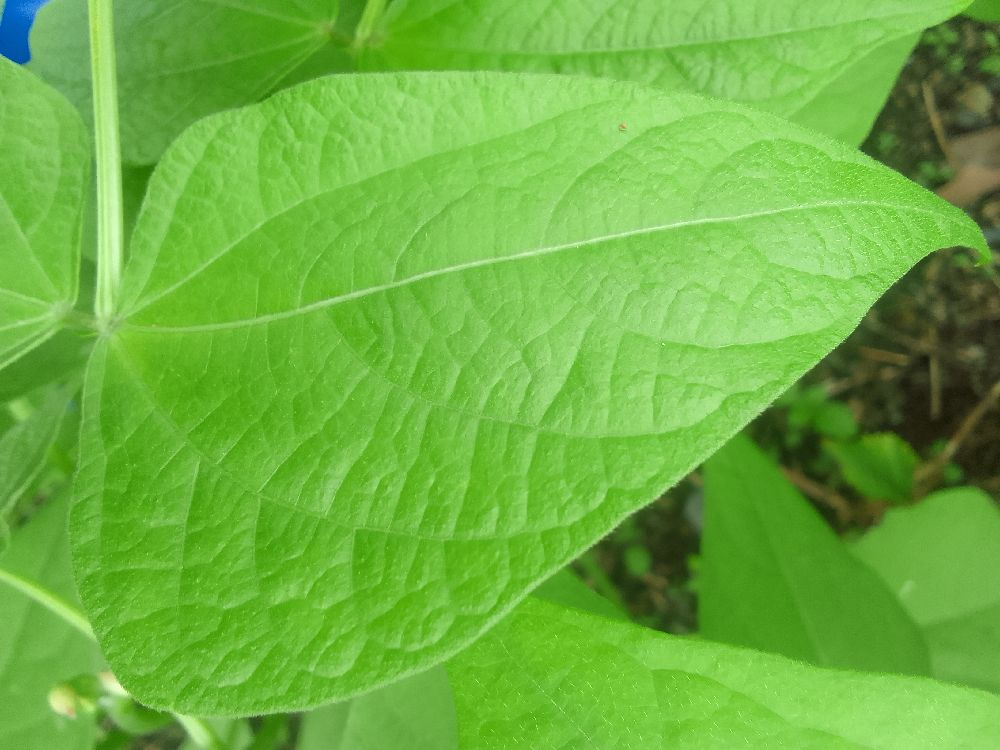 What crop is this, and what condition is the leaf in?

common bean, healthy
